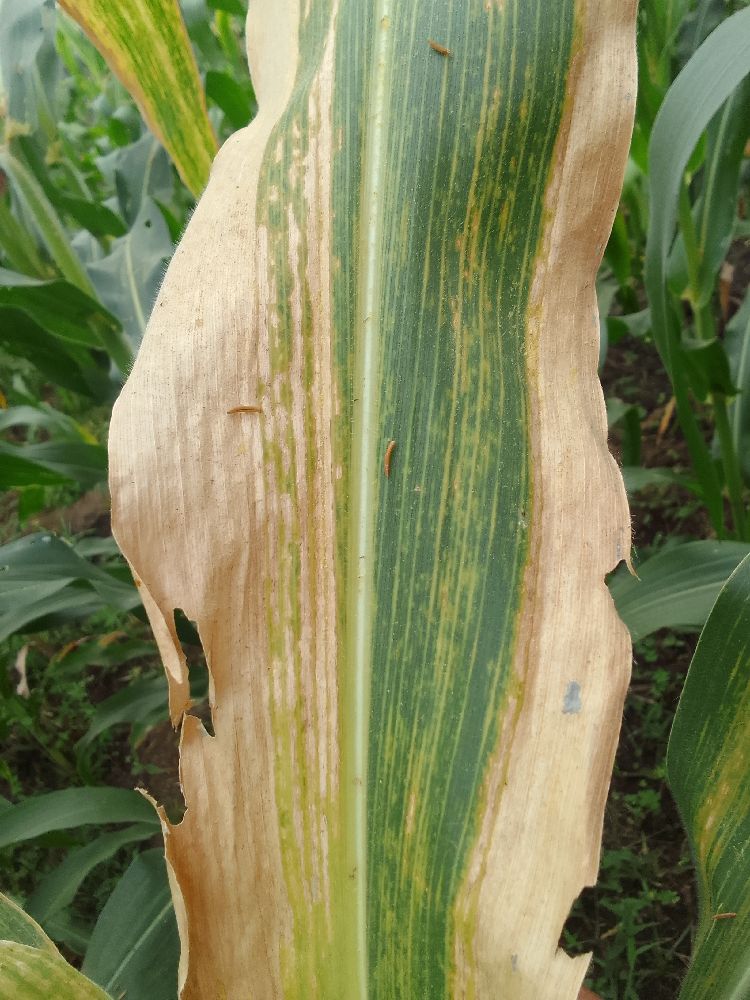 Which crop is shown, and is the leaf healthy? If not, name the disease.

maize, maize lethal necrosis
